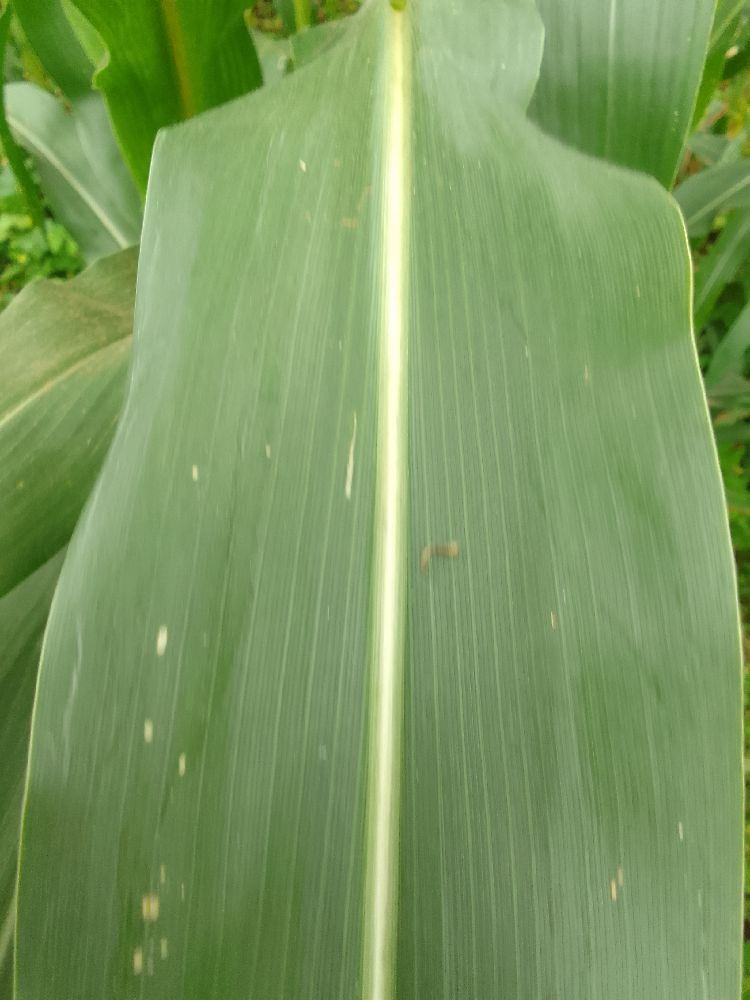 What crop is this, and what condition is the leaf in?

maize, healthy
